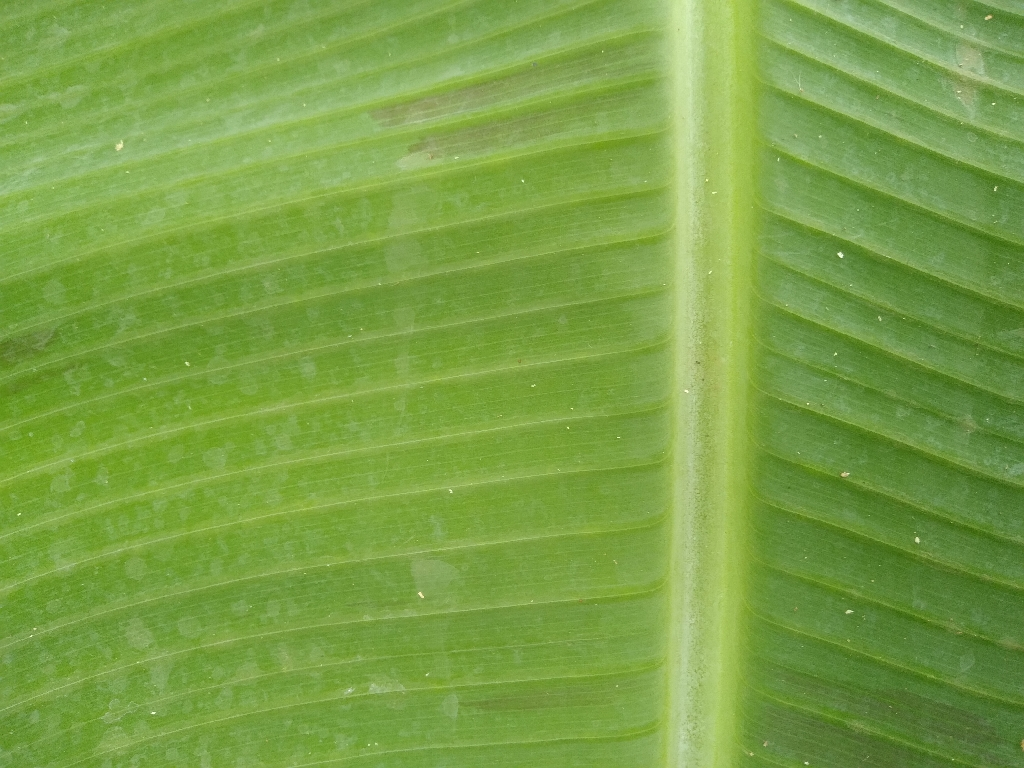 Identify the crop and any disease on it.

banana, healthy
